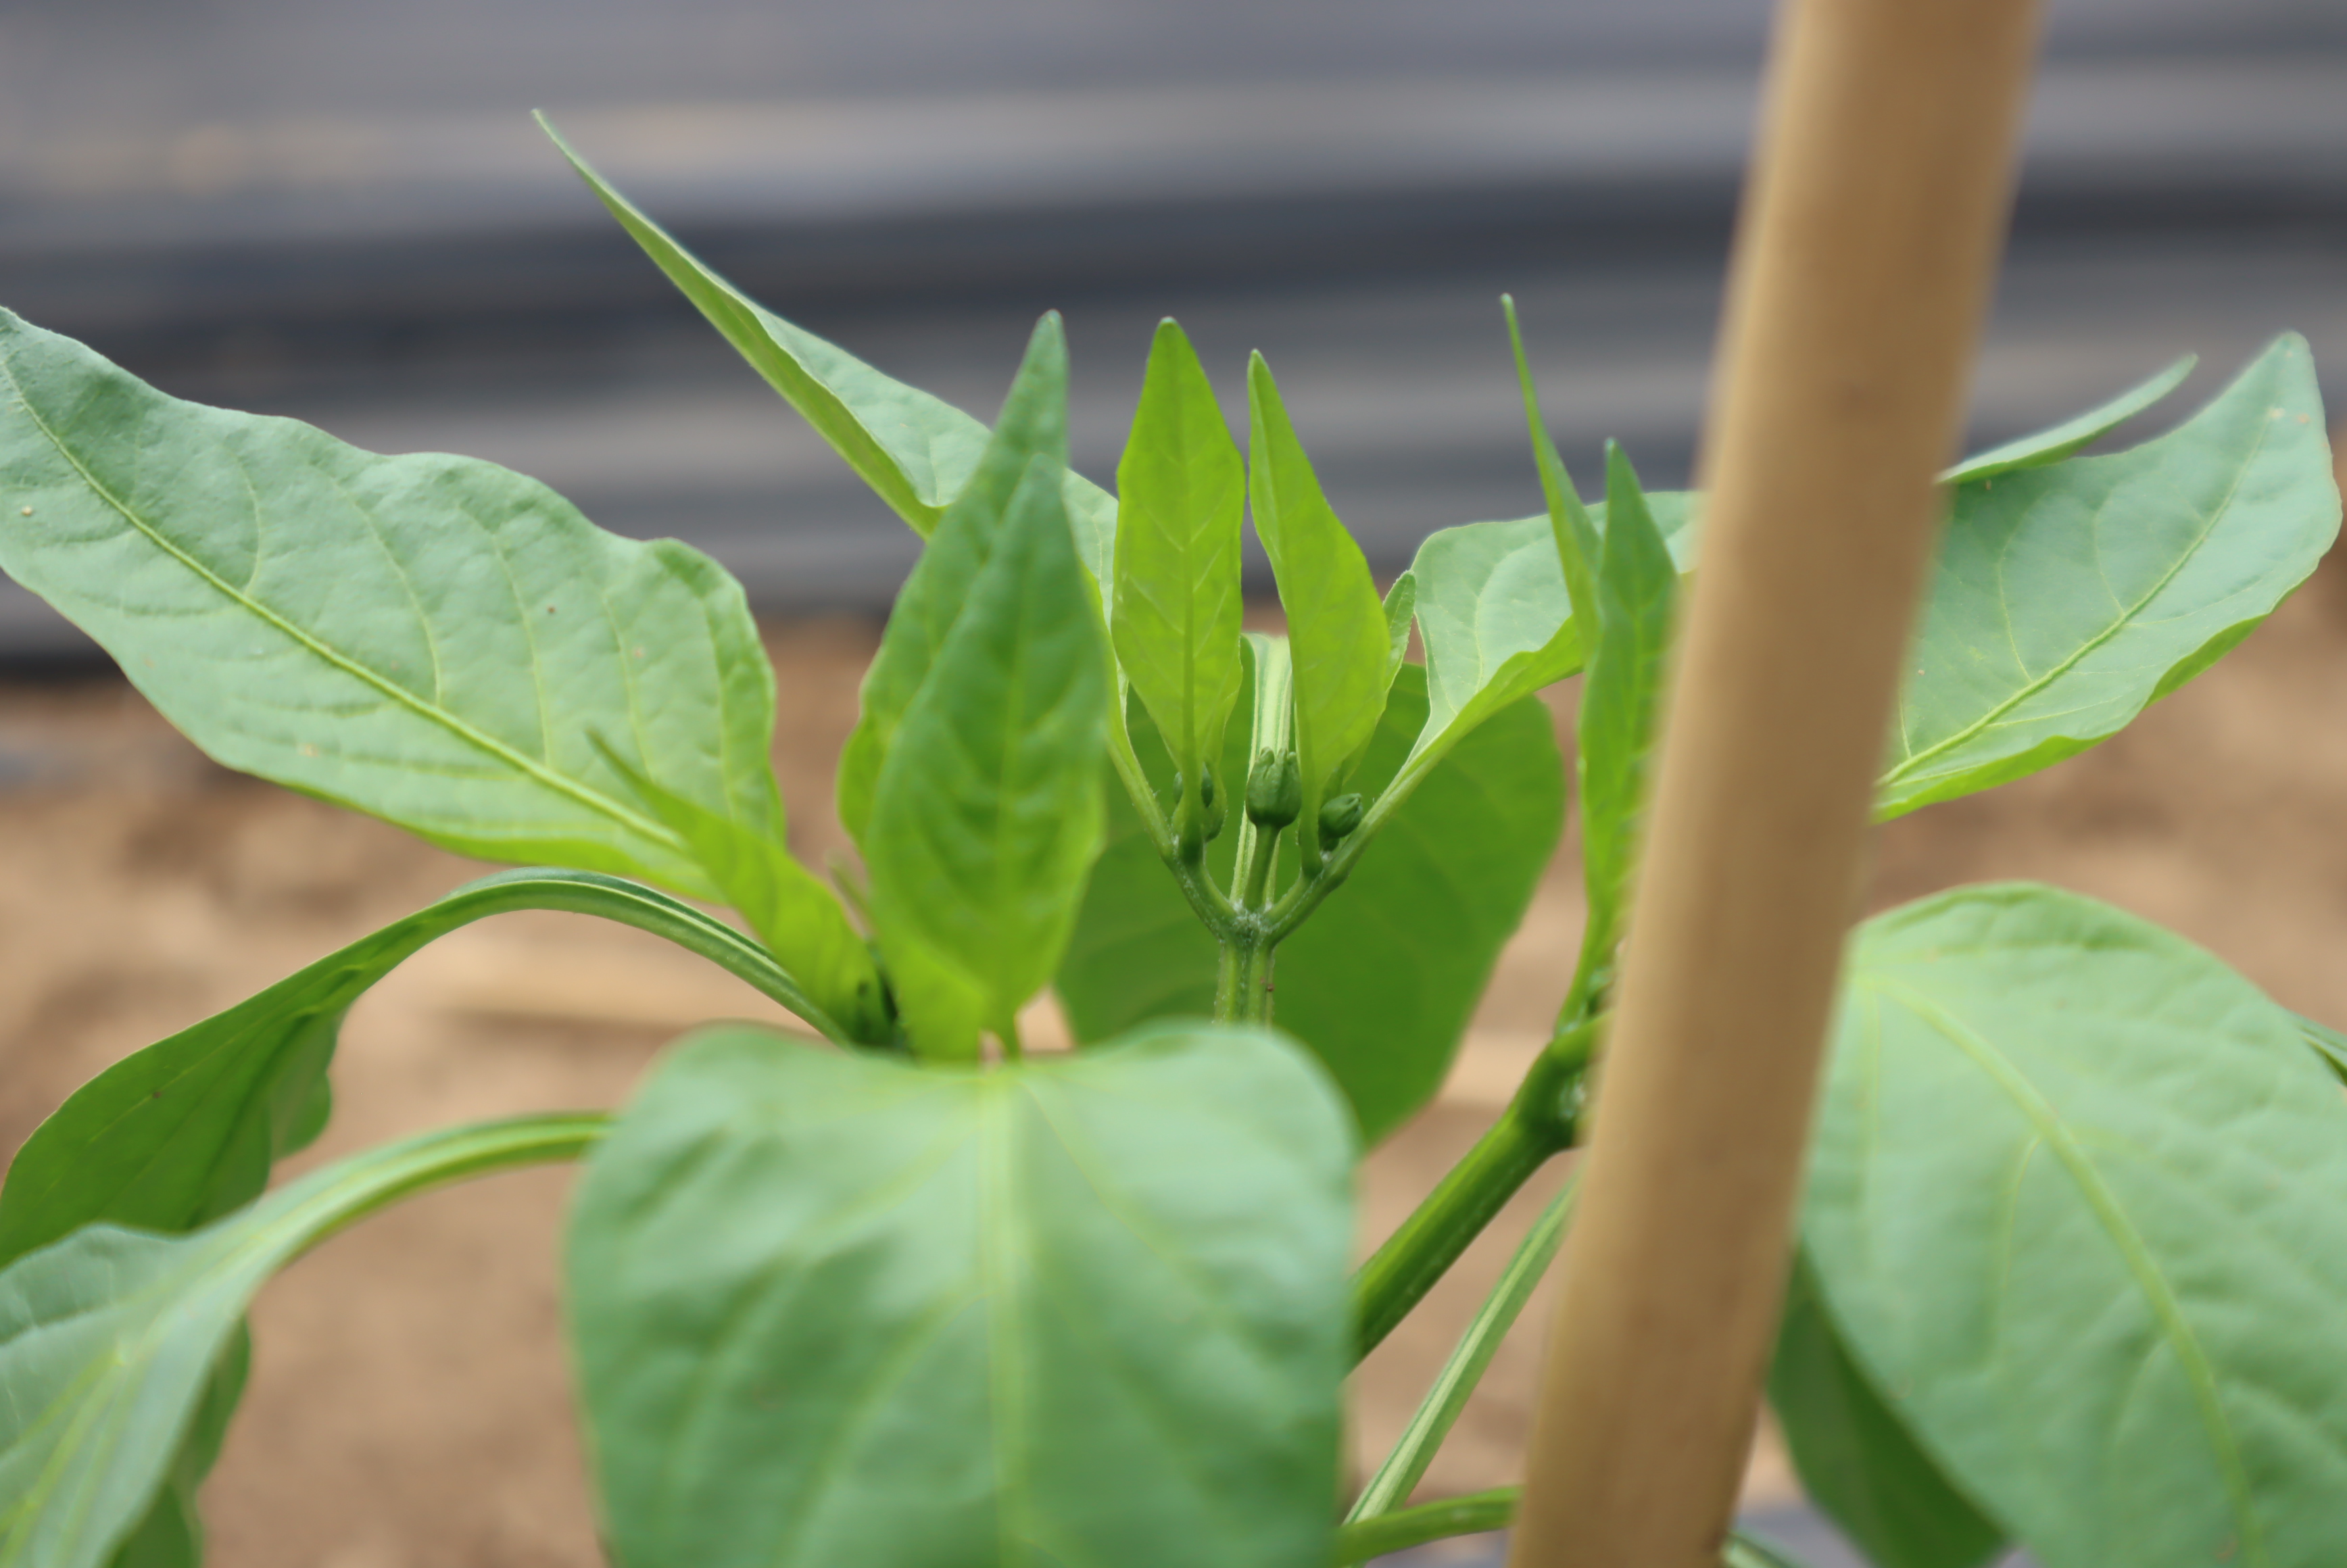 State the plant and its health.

bell pepper, healthy
